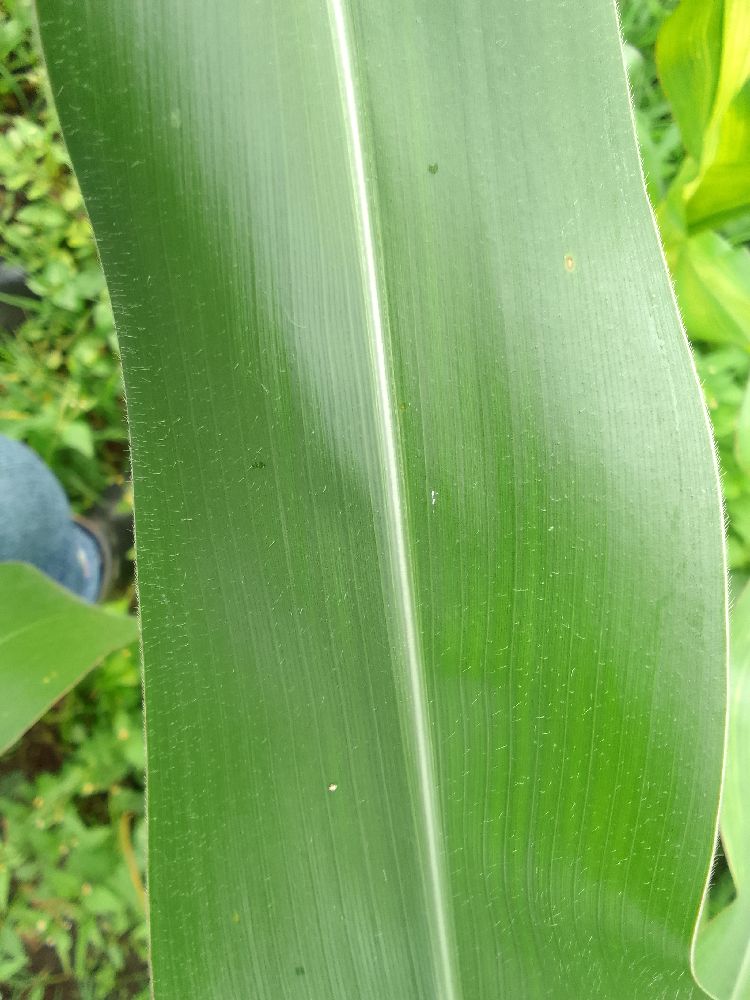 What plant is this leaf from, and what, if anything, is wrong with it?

maize, healthy
